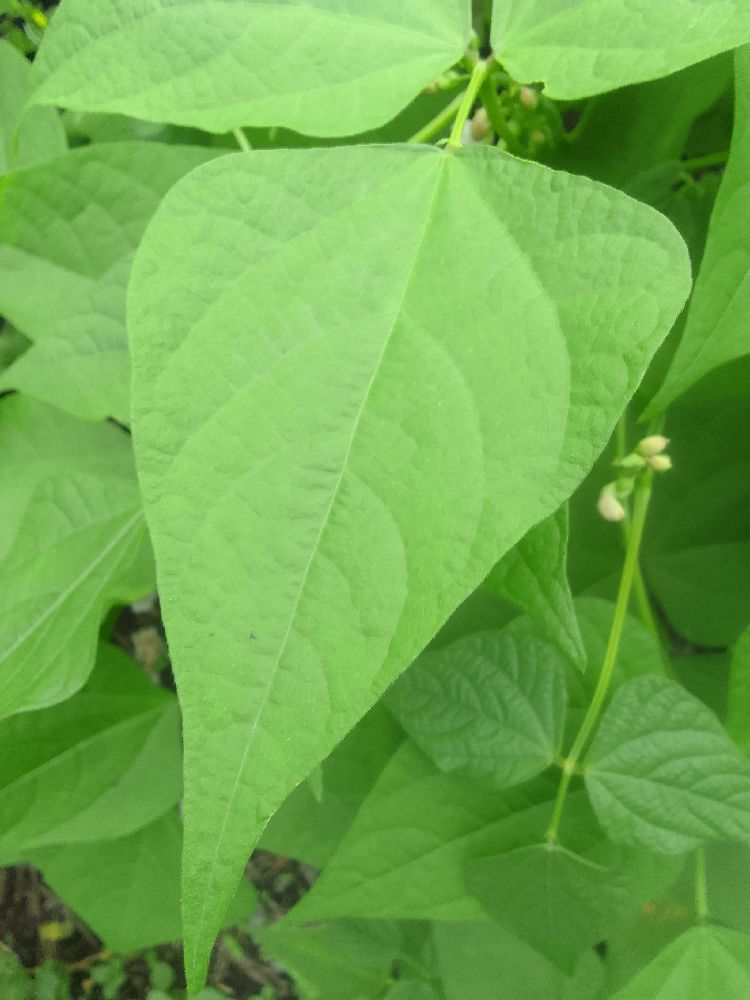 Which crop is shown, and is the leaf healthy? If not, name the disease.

common bean, healthy
